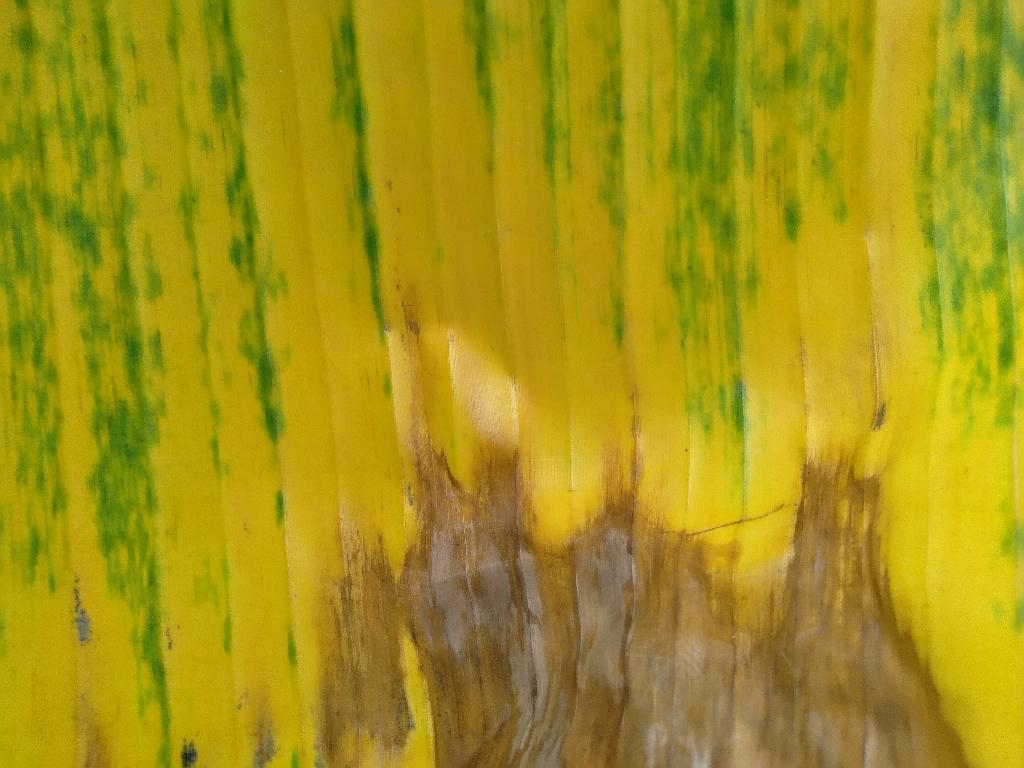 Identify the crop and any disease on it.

banana, fusarium wilt race 1
